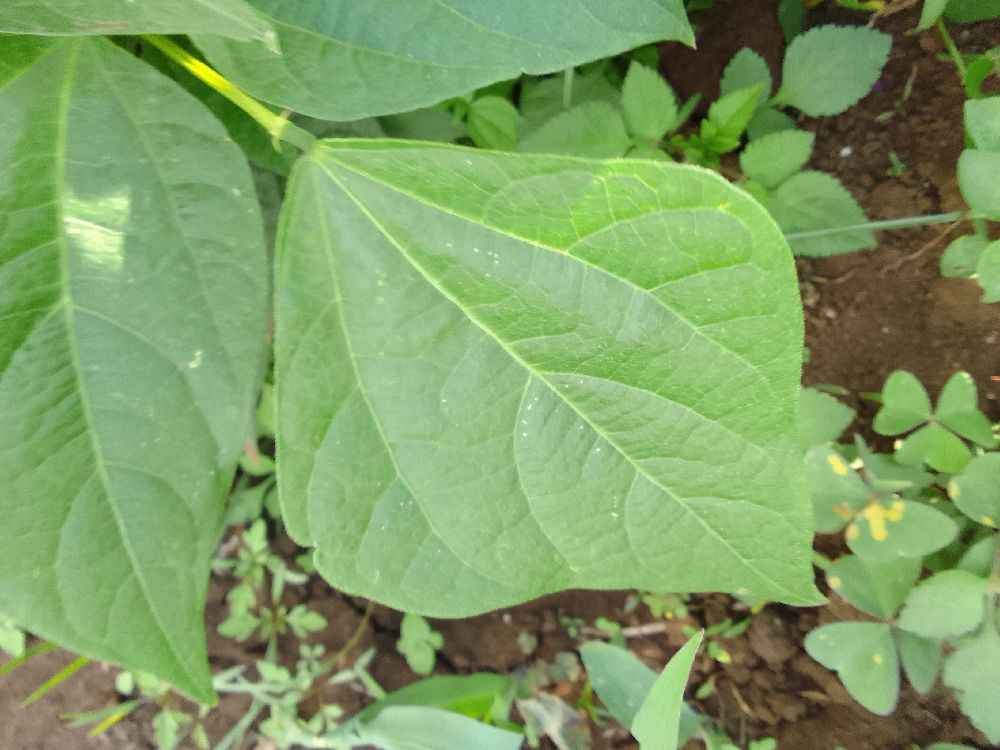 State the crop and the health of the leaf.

common bean, healthy
